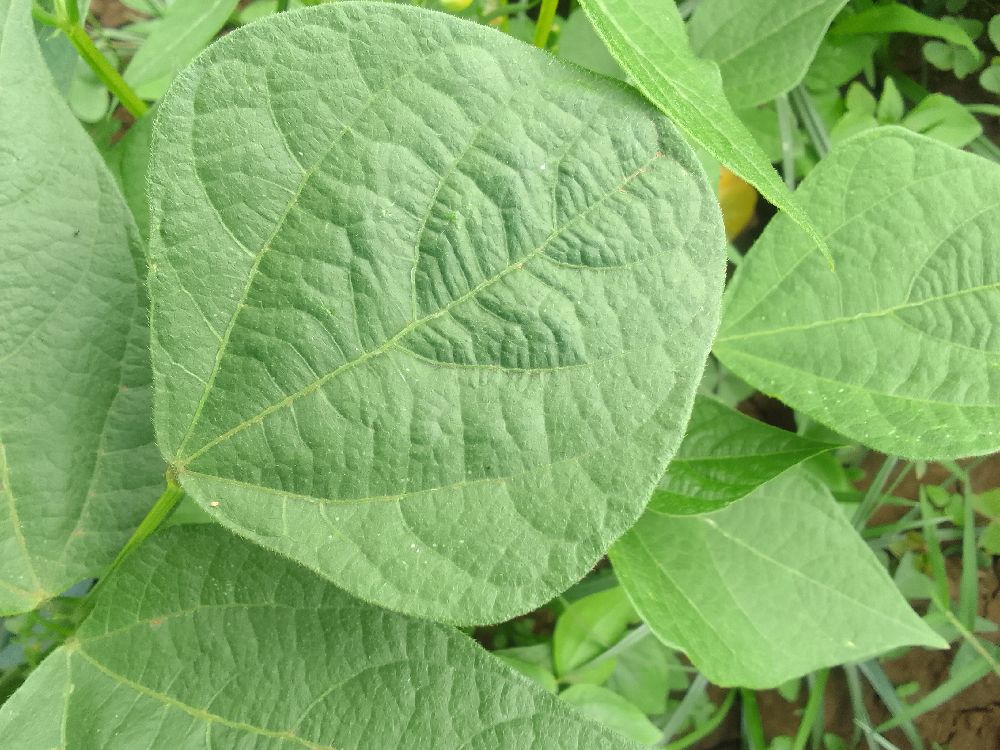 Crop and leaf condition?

common bean, healthy
